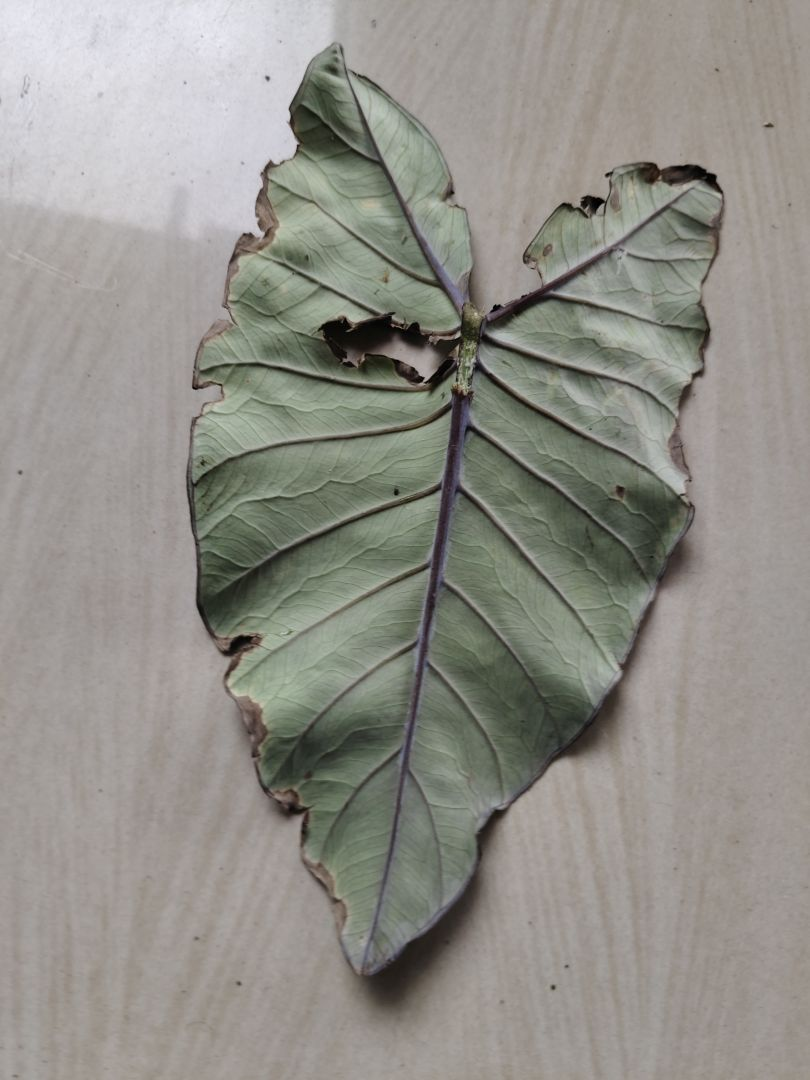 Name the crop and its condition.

taro, leaf blight
